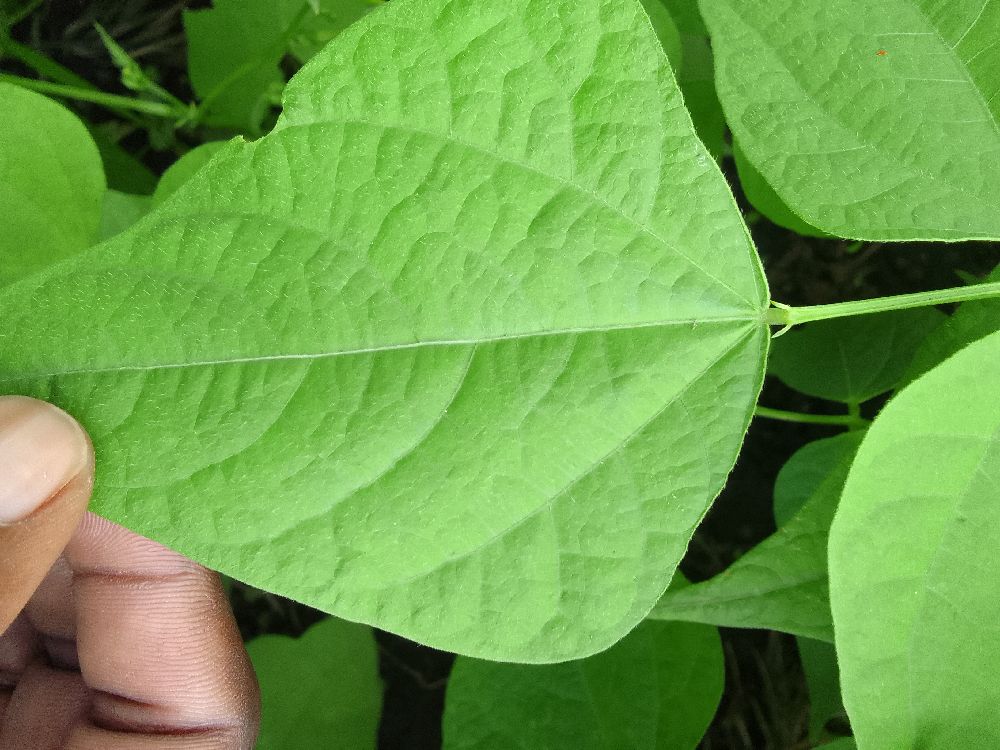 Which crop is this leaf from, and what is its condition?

common bean, healthy
